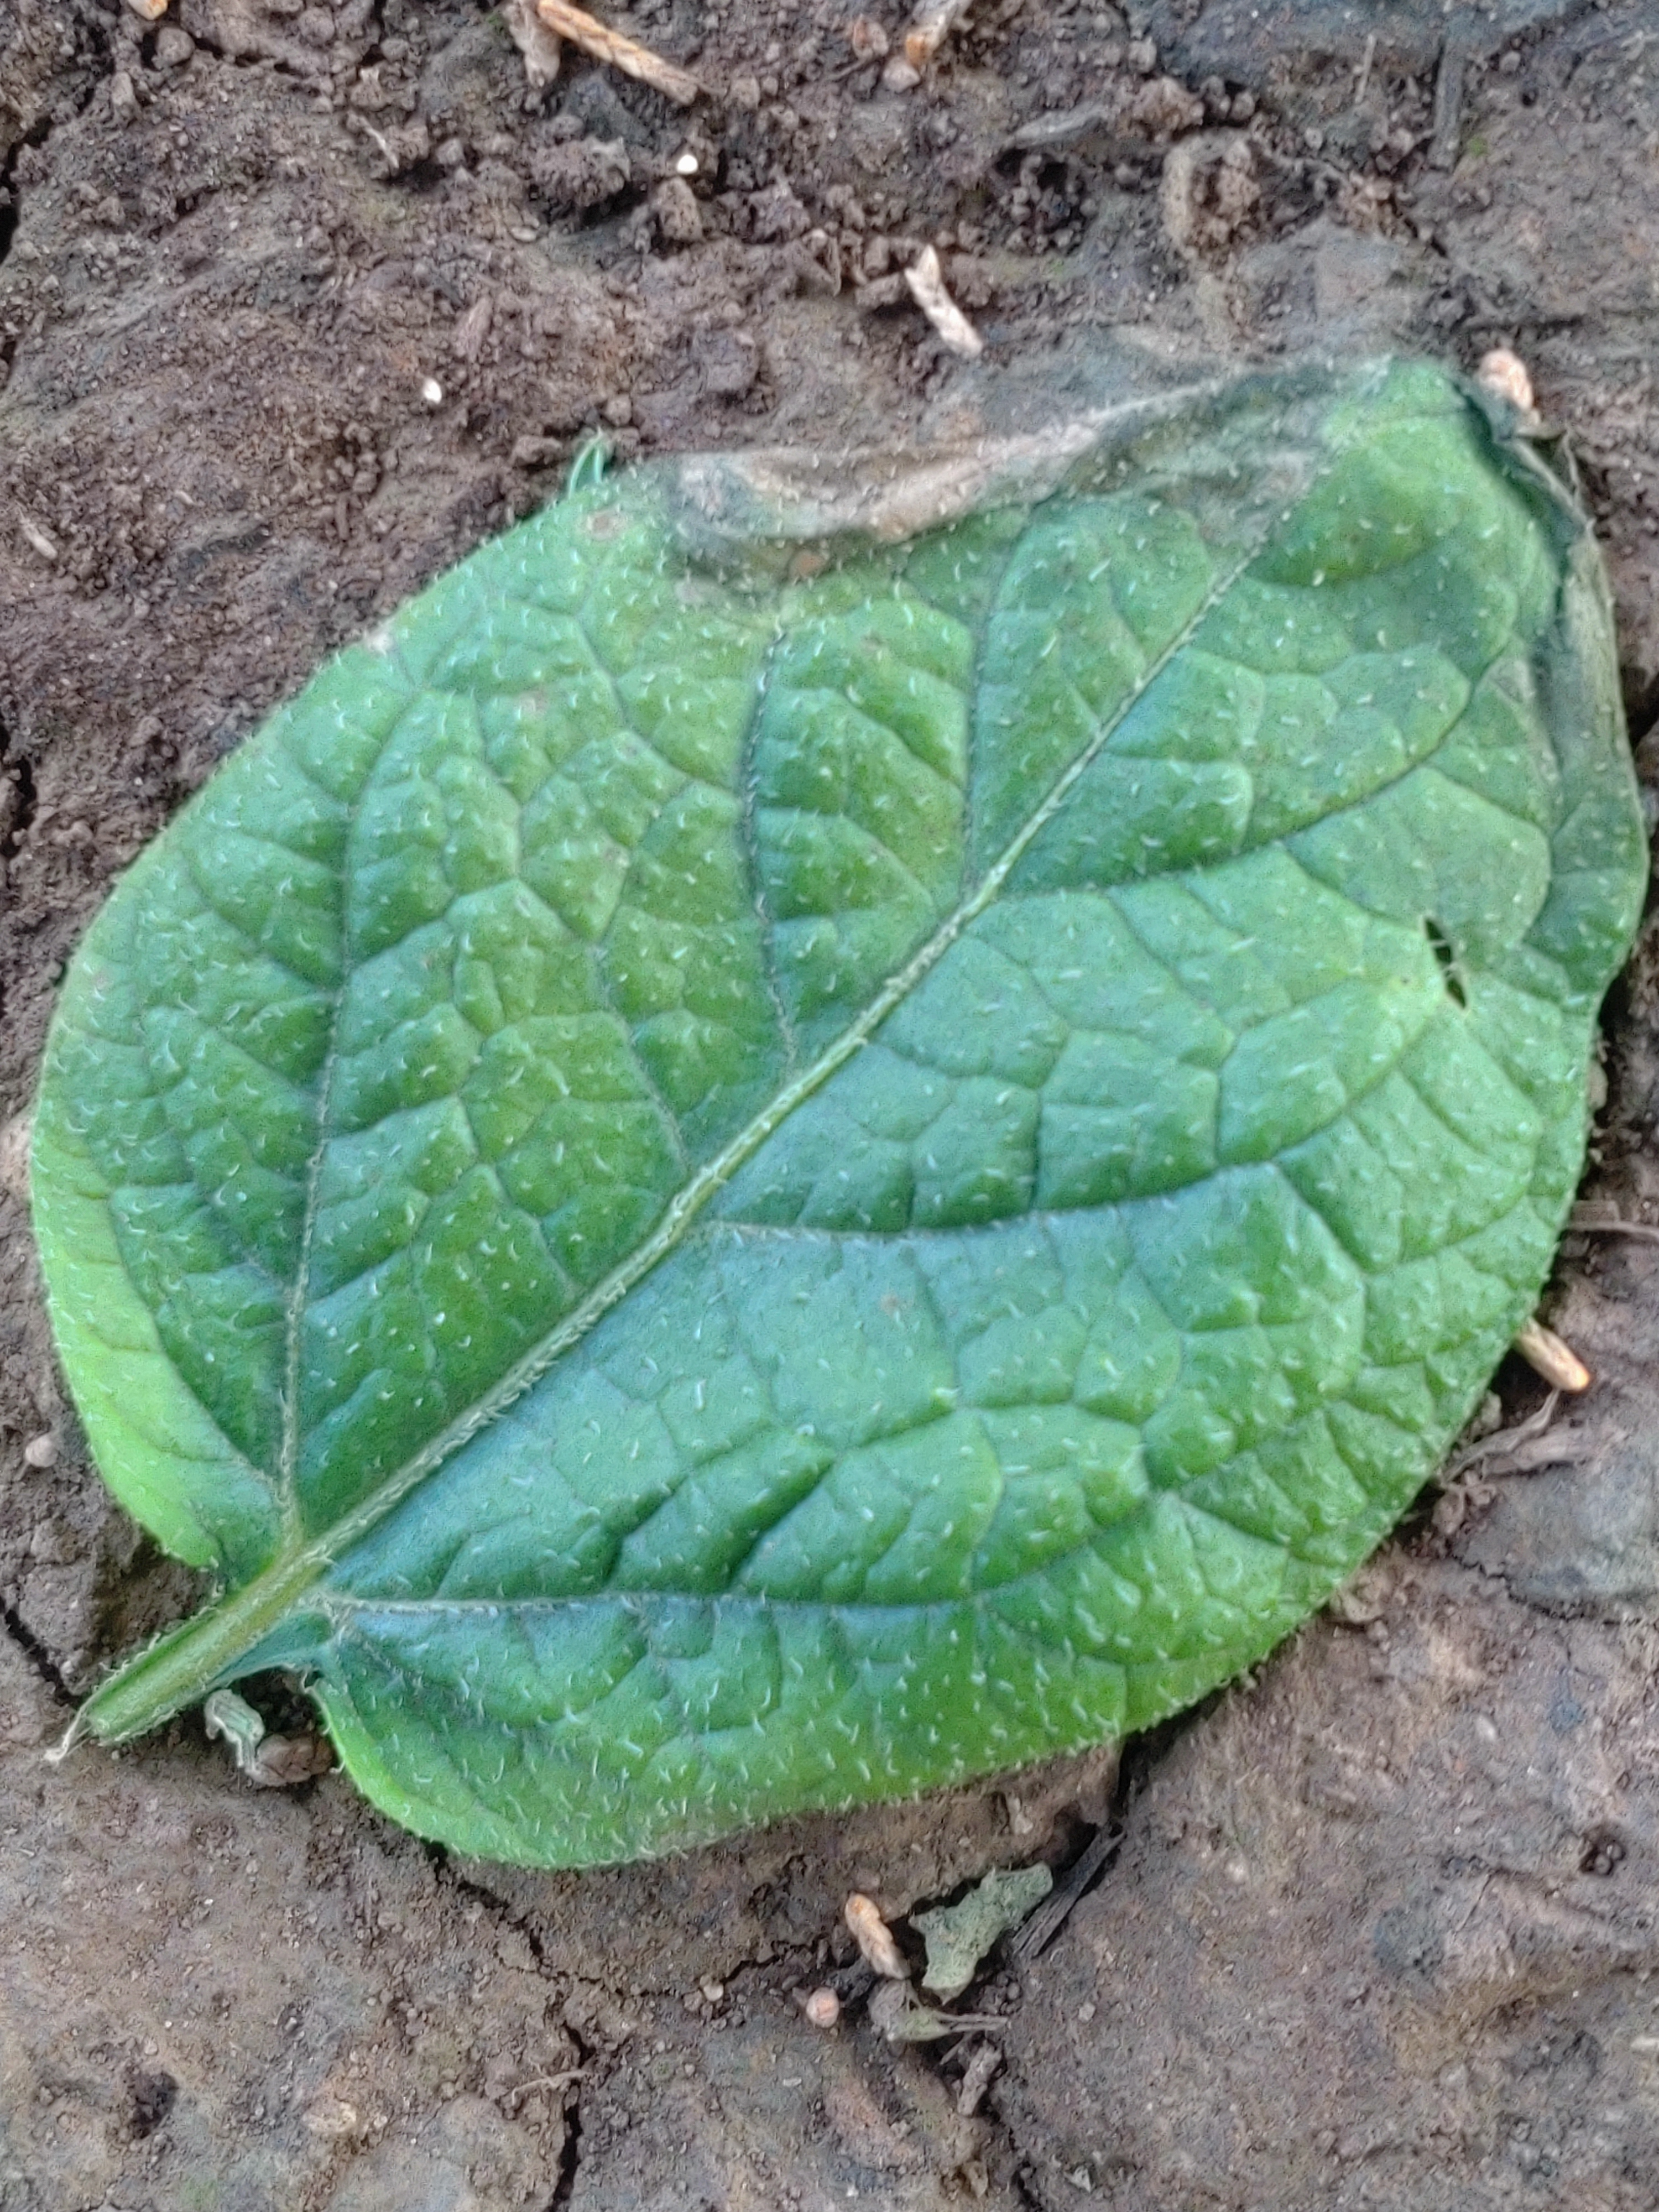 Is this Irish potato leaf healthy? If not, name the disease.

early blight
